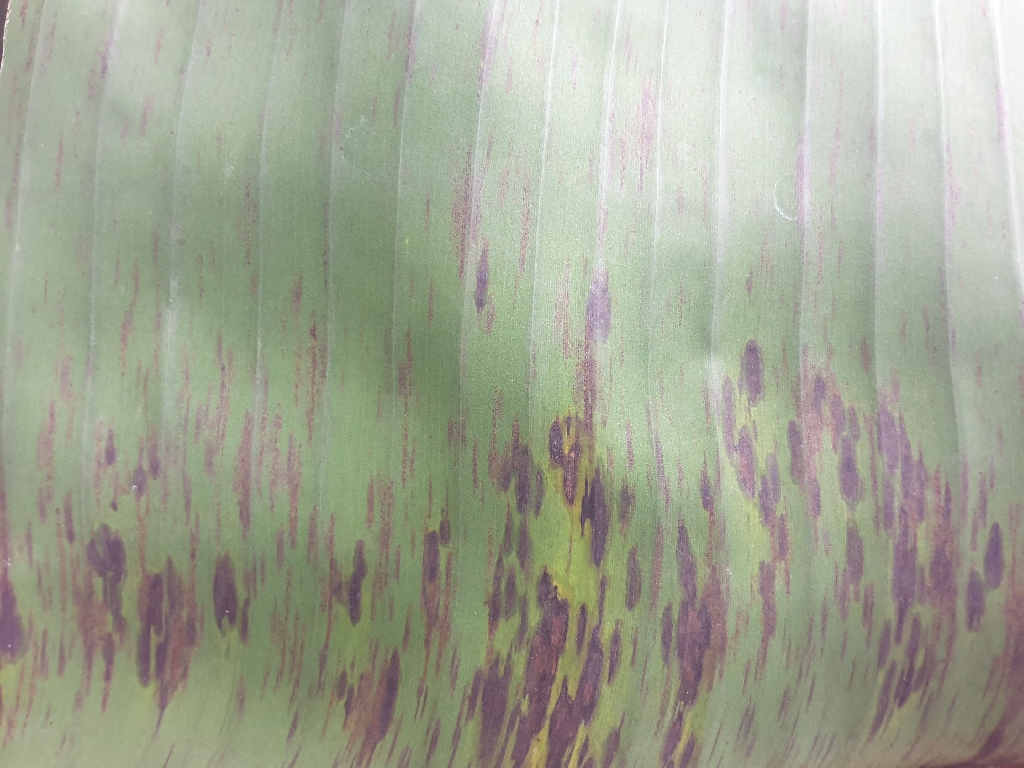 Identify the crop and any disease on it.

banana, black sigatoka
